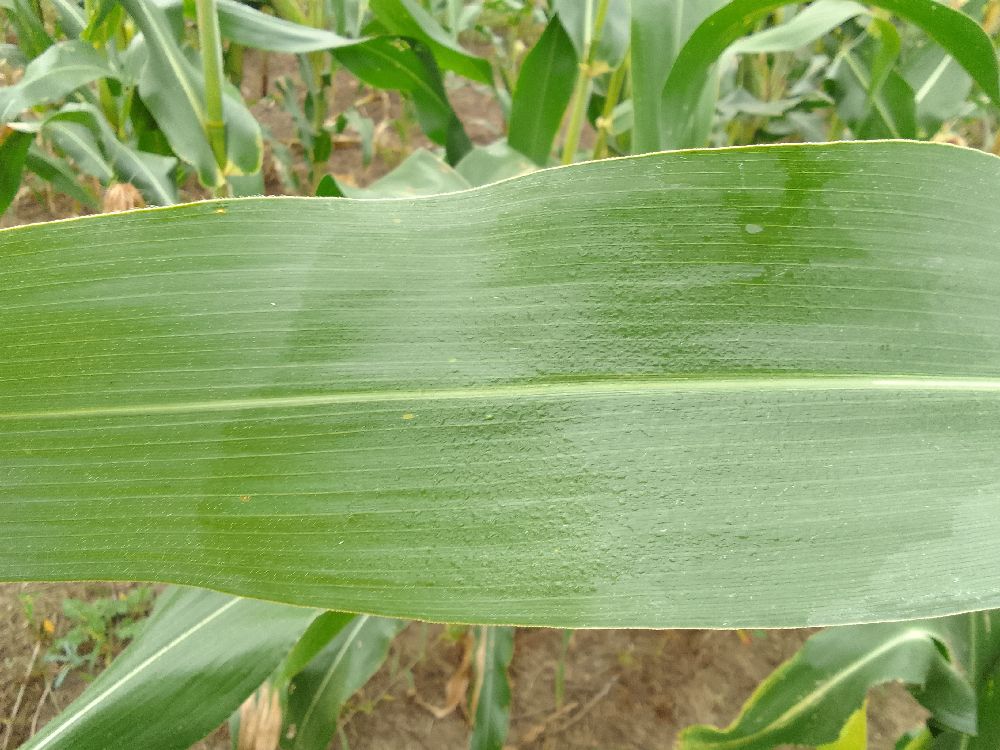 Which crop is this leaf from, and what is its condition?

maize, healthy
